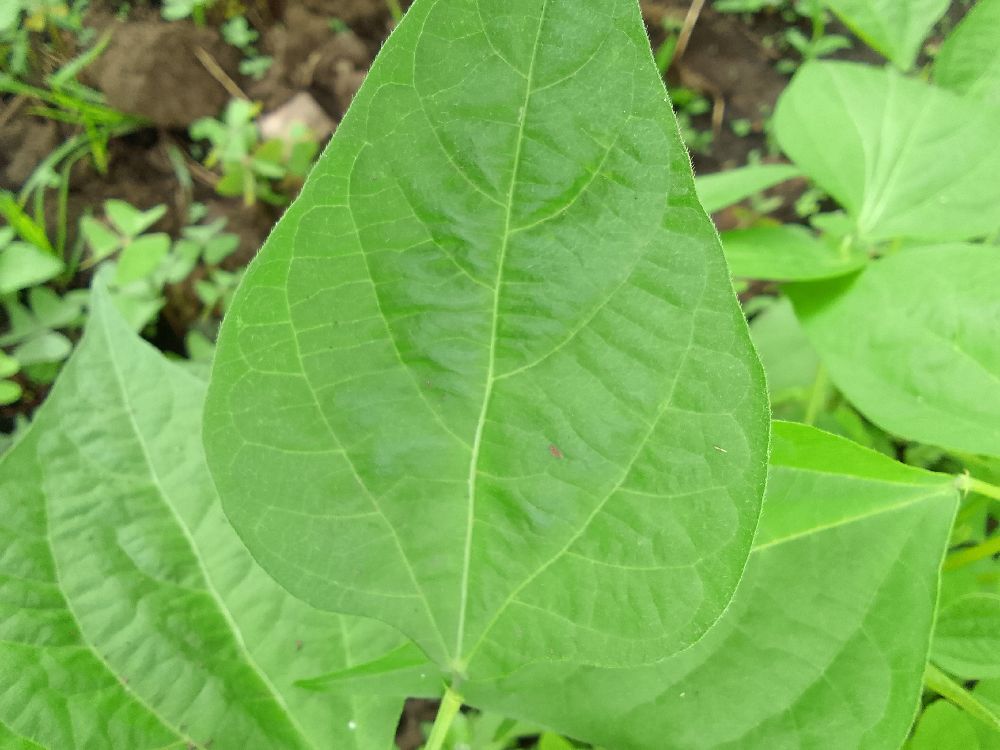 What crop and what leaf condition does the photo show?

common bean, healthy
